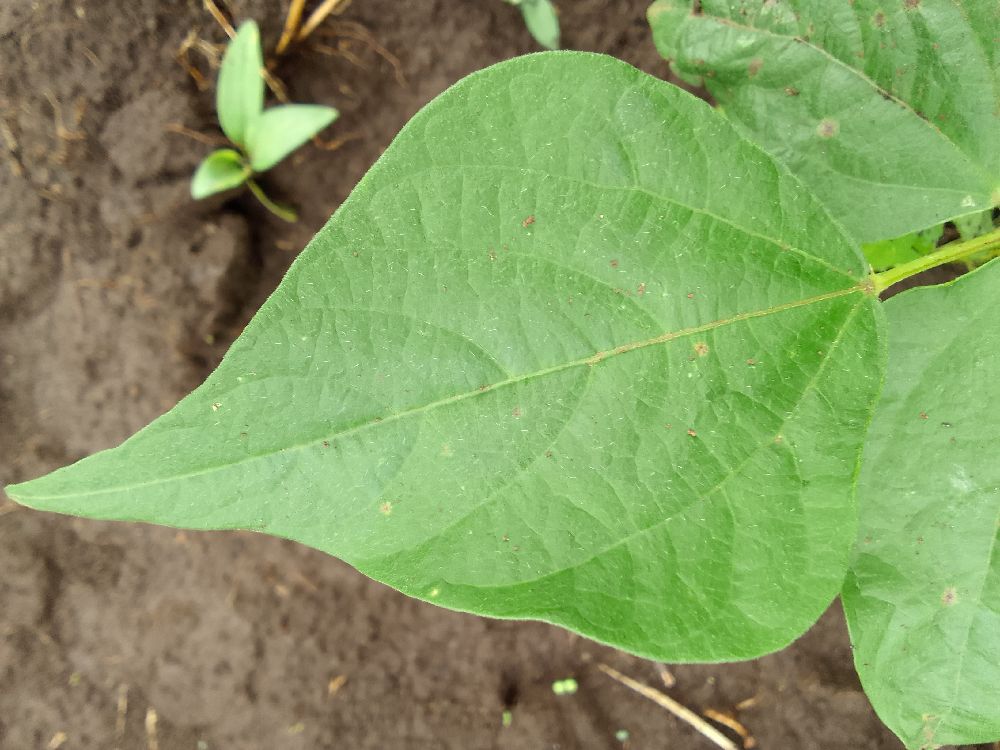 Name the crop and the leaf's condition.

common bean, healthy
